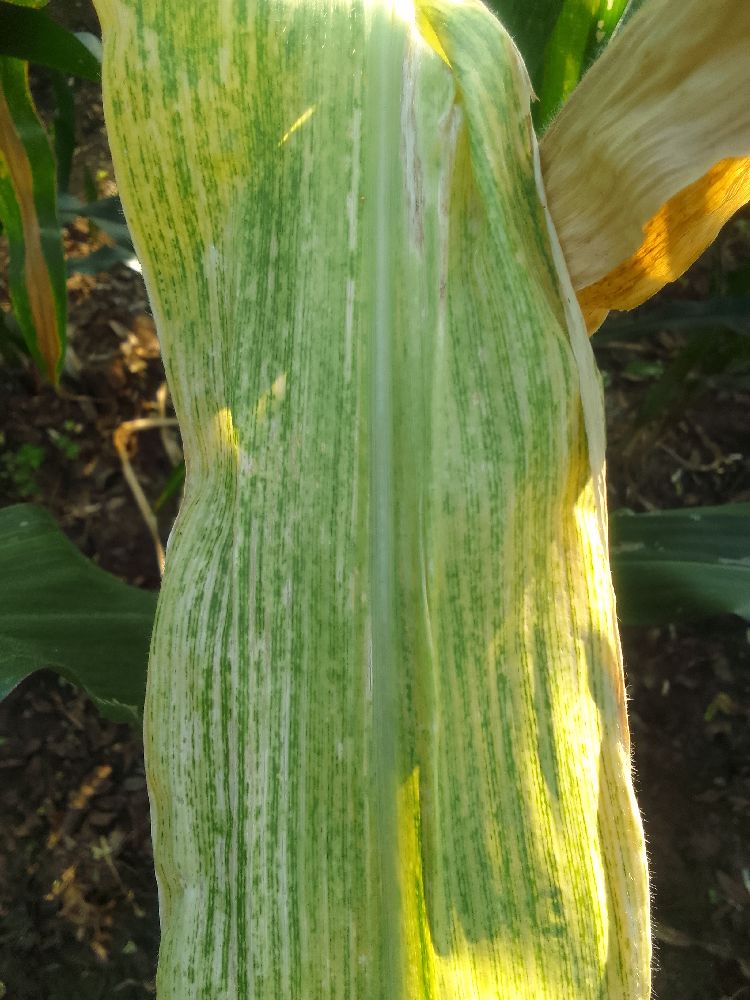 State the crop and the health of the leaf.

maize, maize lethal necrosis
